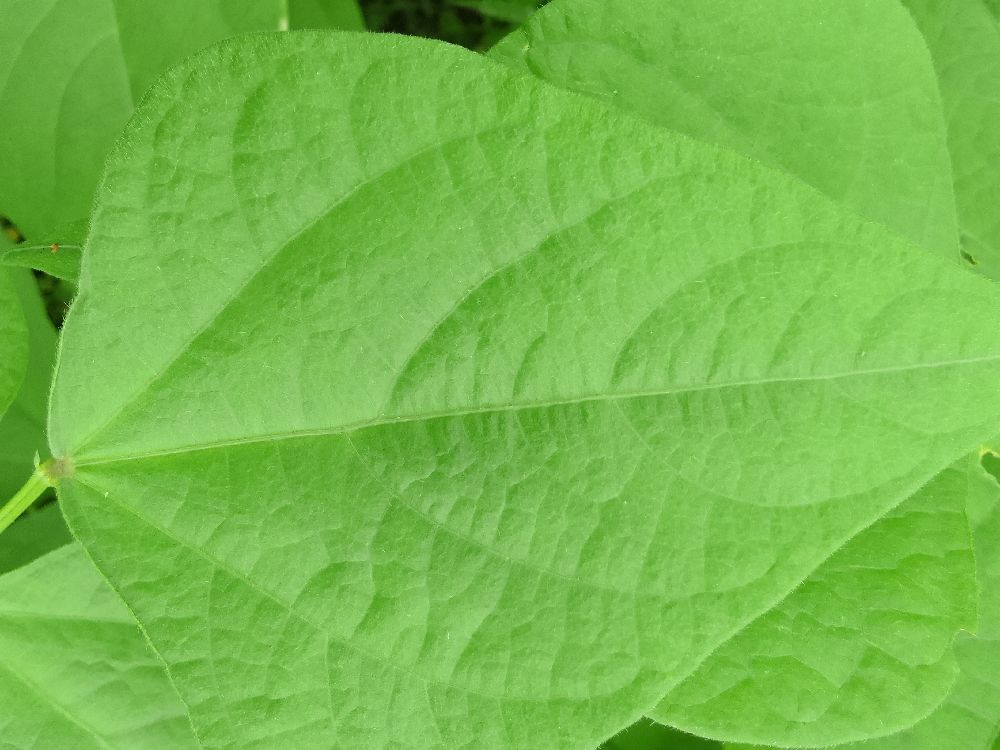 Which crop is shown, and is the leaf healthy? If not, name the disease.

common bean, healthy
